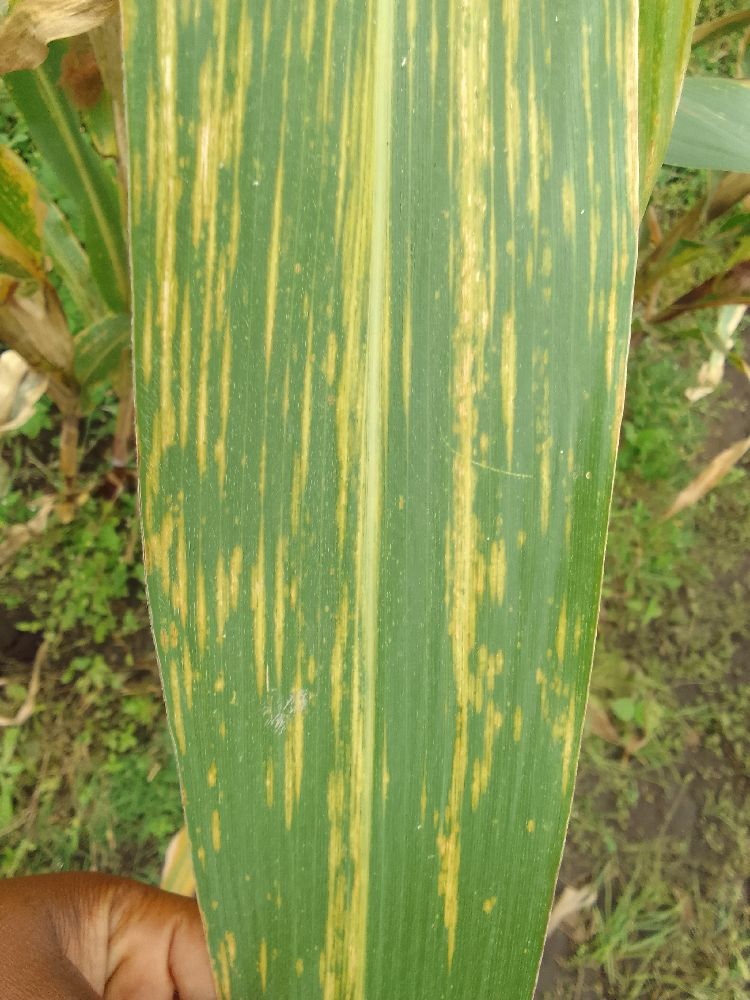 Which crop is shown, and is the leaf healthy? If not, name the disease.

maize, maize lethal necrosis
